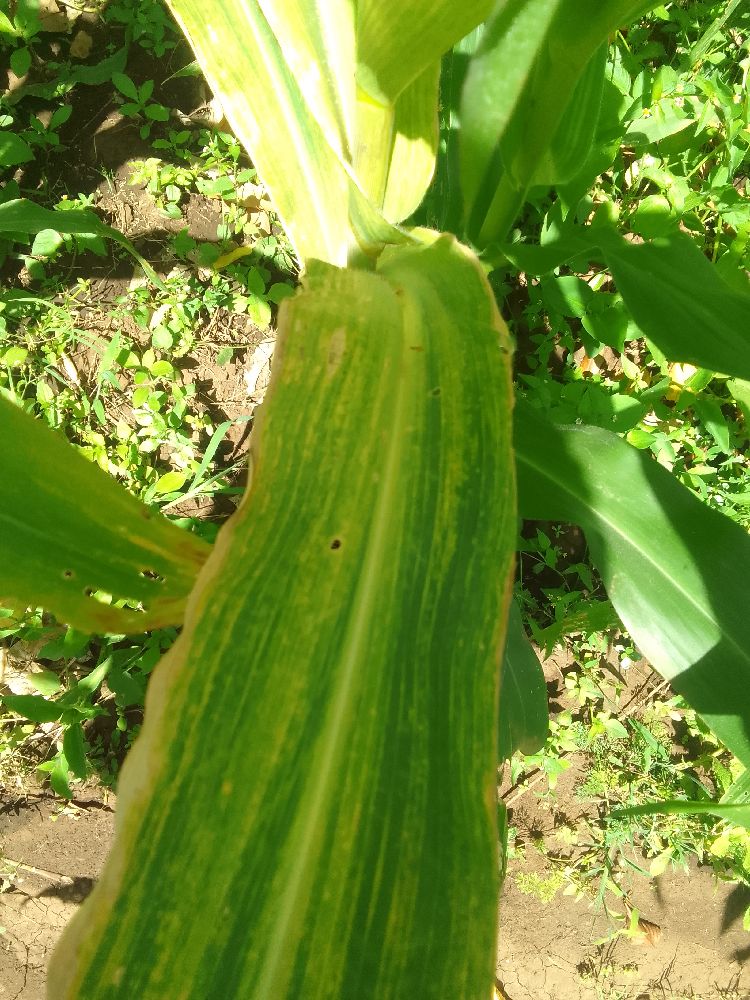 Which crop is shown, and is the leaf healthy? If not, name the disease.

maize, maize lethal necrosis
